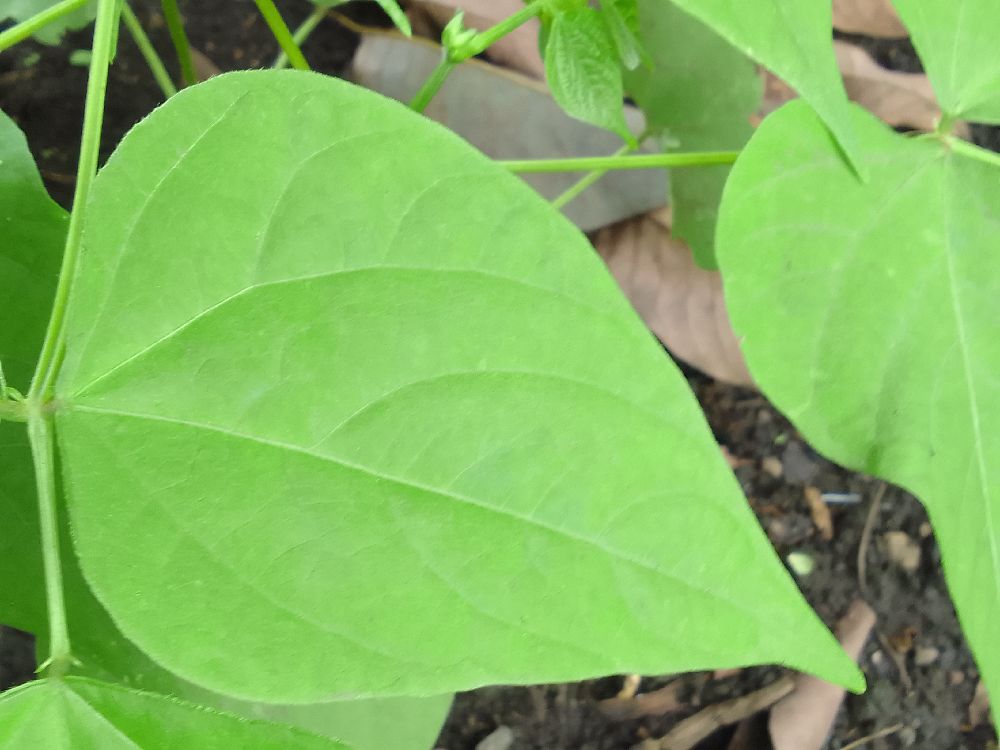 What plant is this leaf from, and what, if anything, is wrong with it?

common bean, healthy
